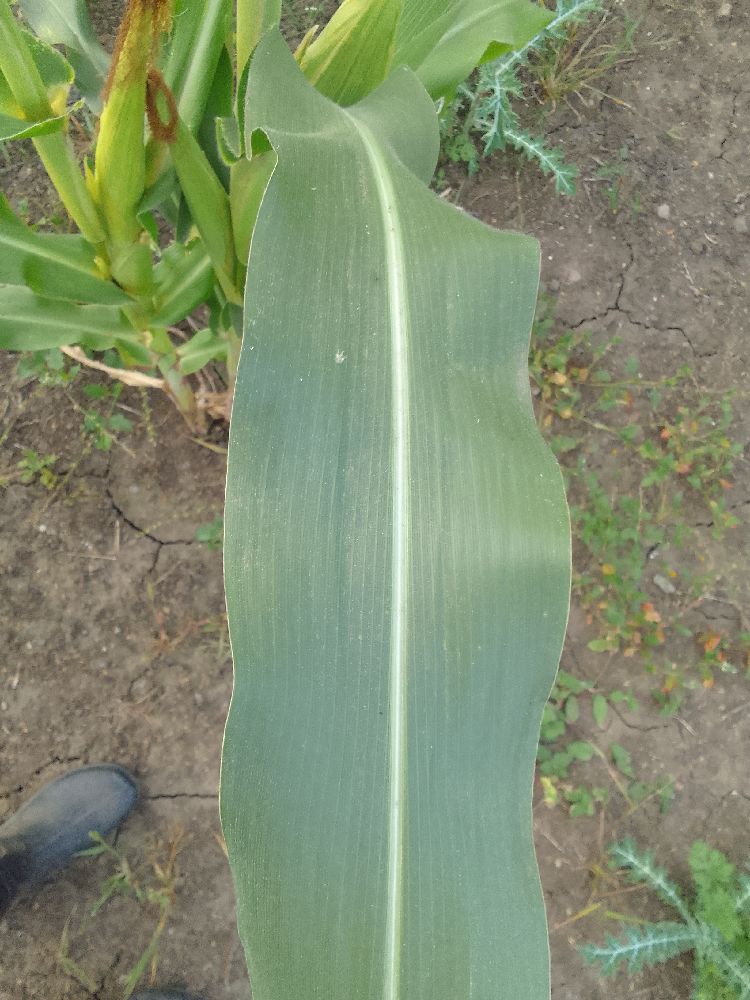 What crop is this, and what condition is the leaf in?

maize, healthy
